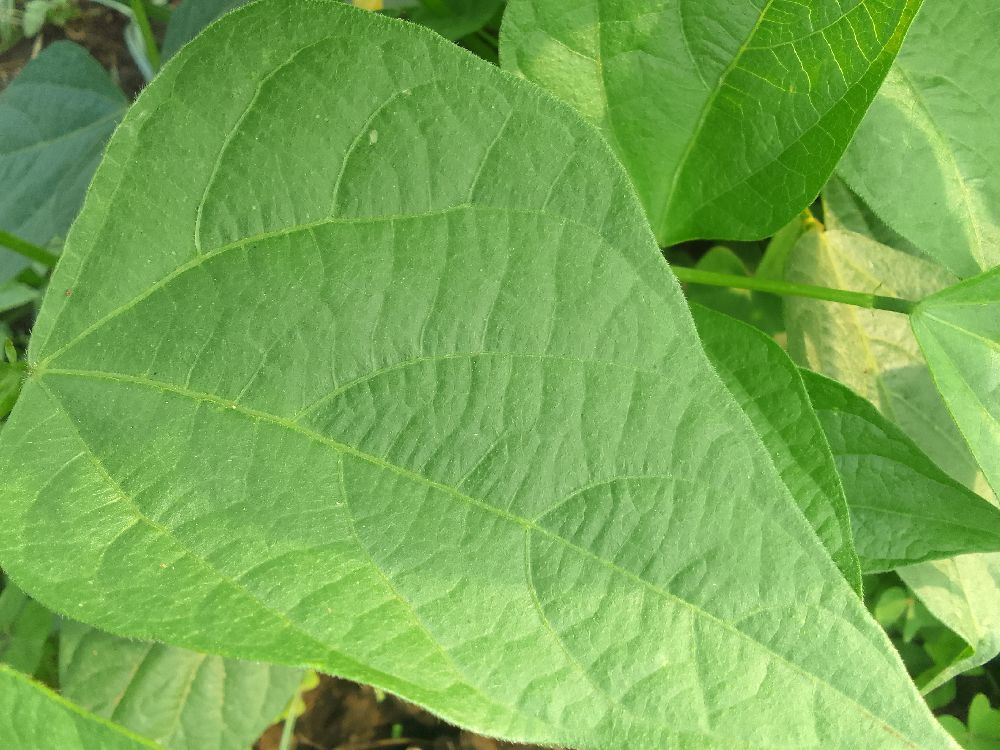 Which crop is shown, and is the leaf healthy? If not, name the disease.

common bean, healthy
